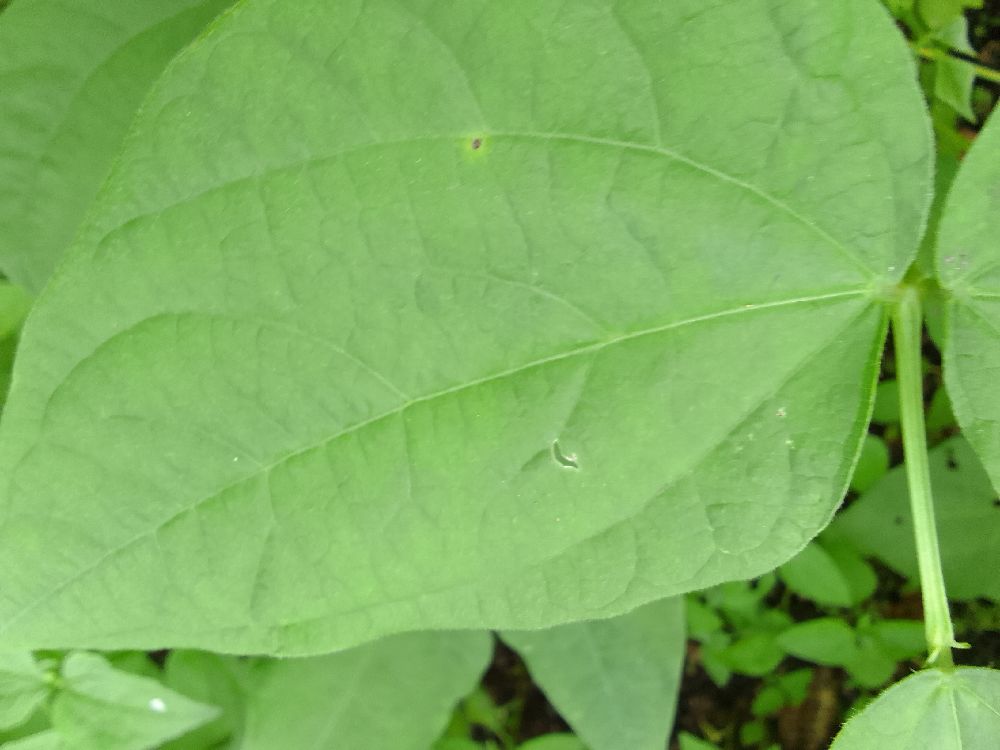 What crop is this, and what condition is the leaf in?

common bean, healthy
